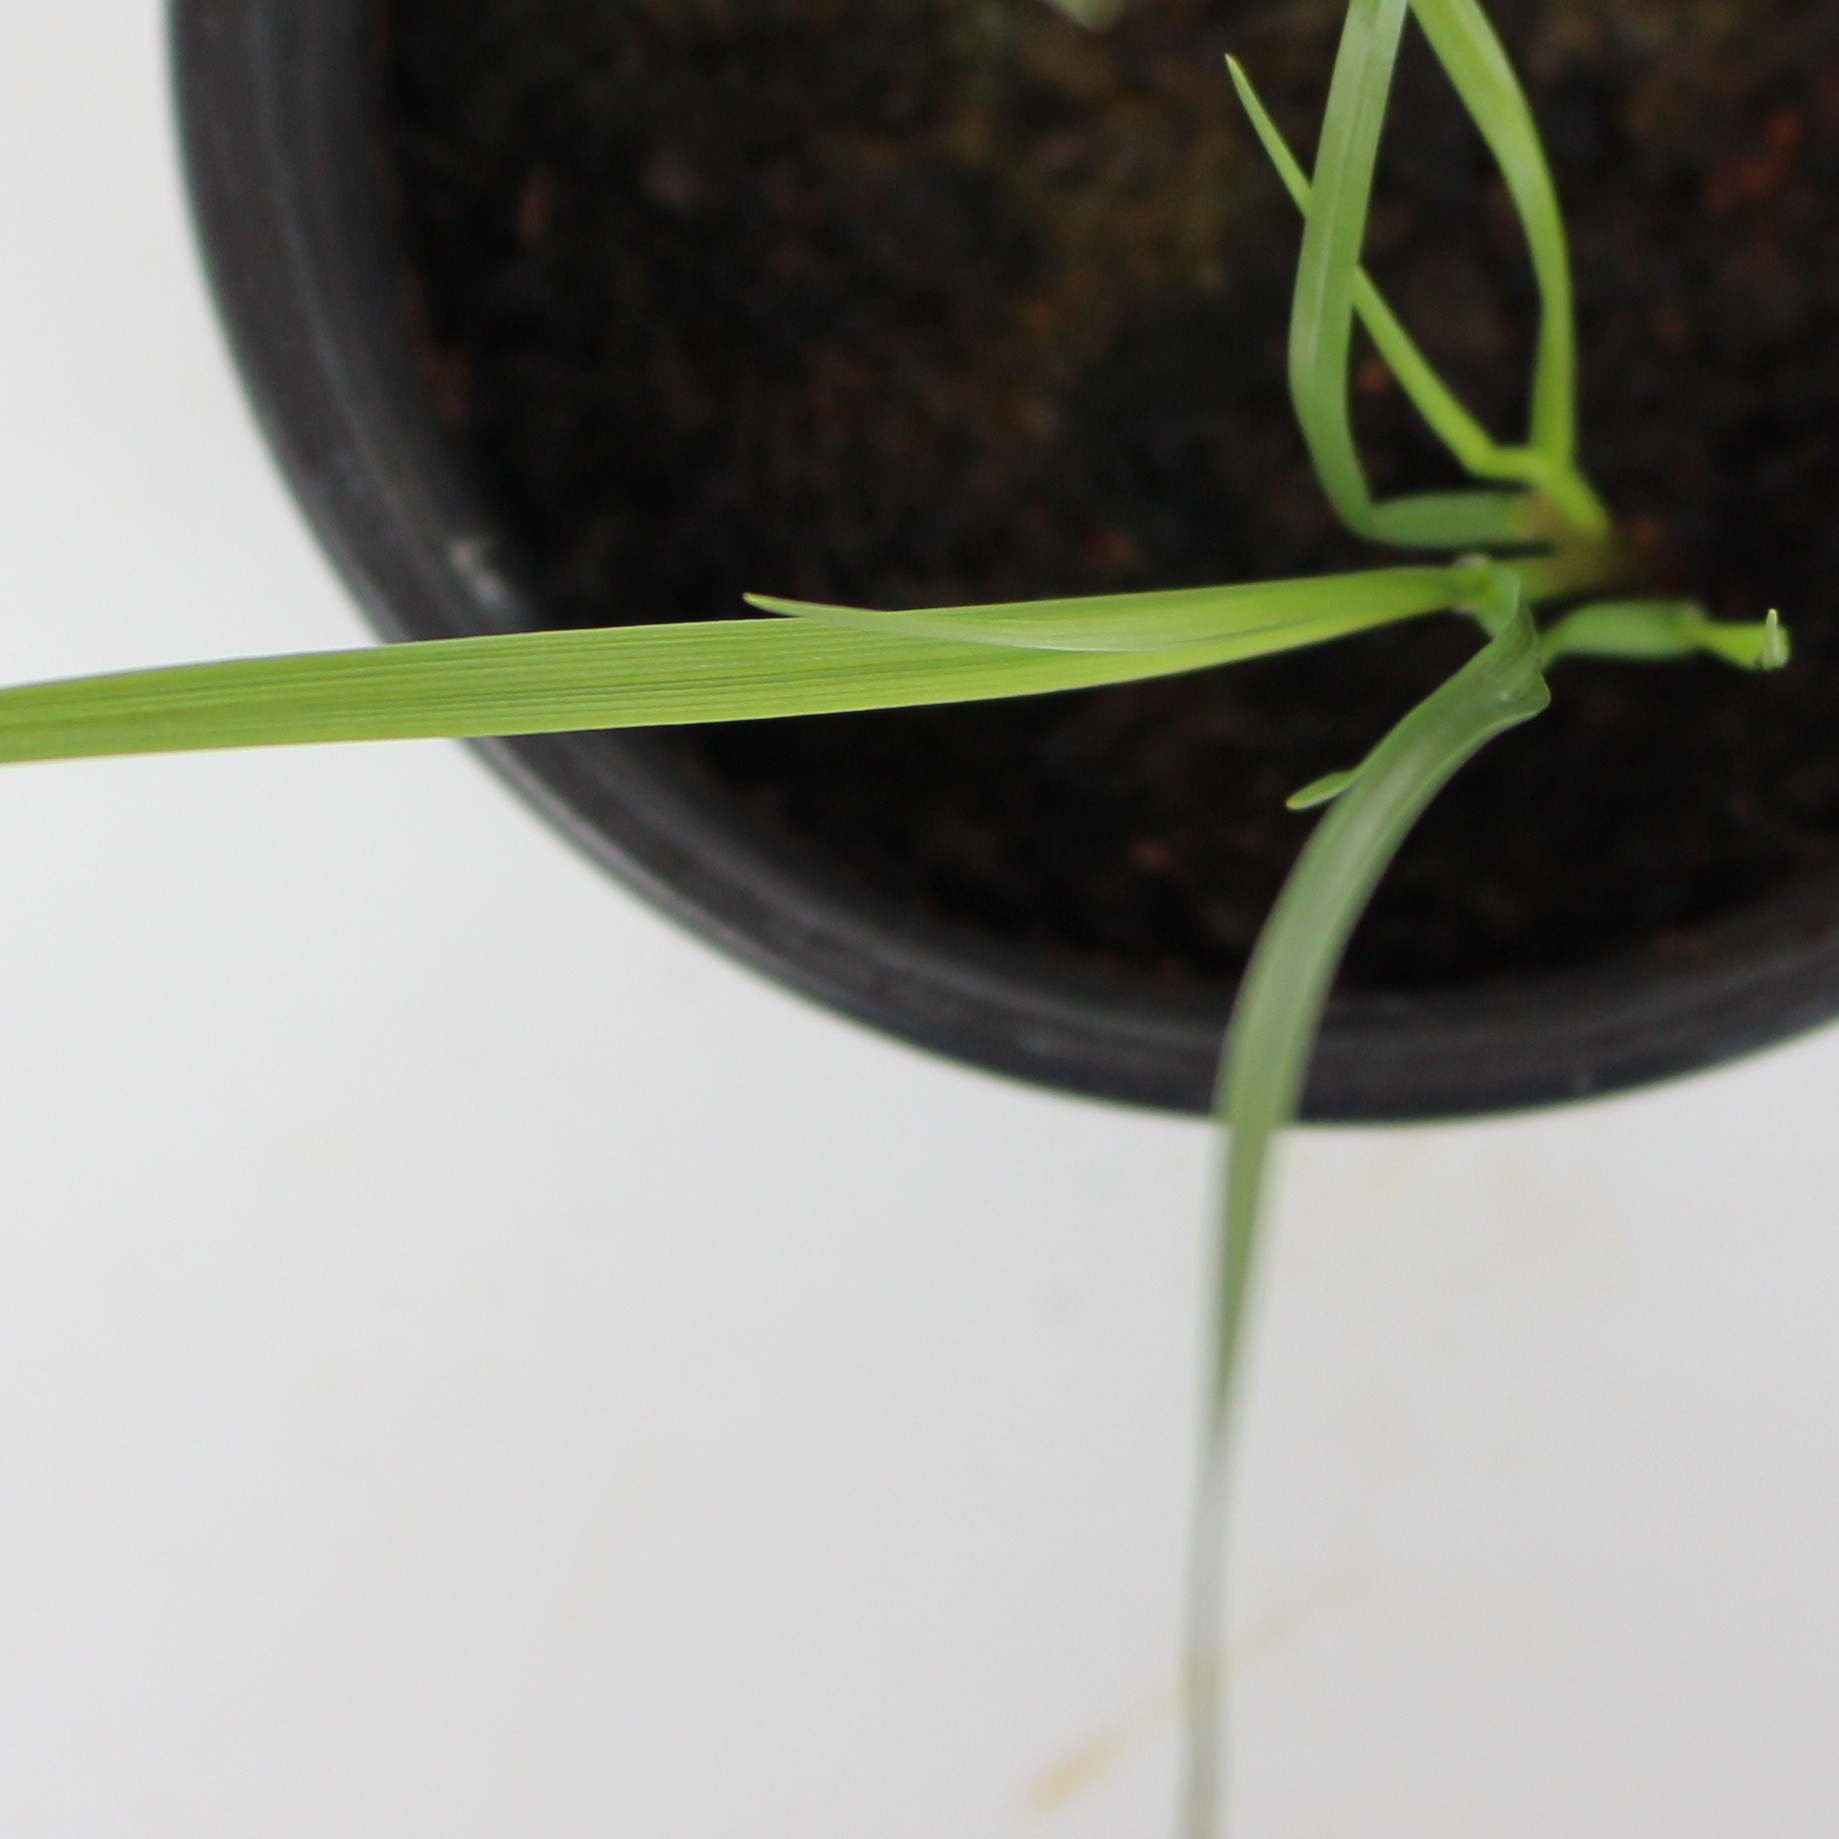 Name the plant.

Lolium multiflorum
